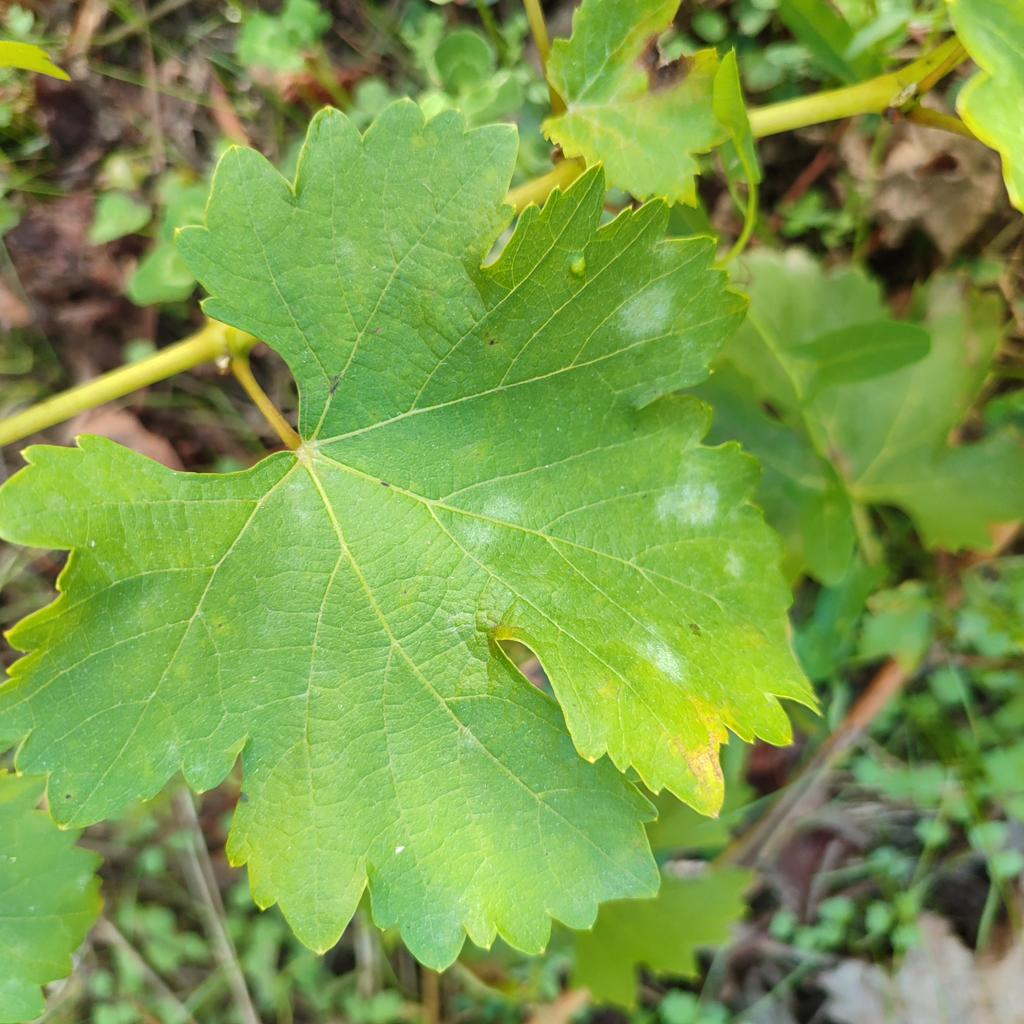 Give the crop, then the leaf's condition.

grapevine, powdery mildew
